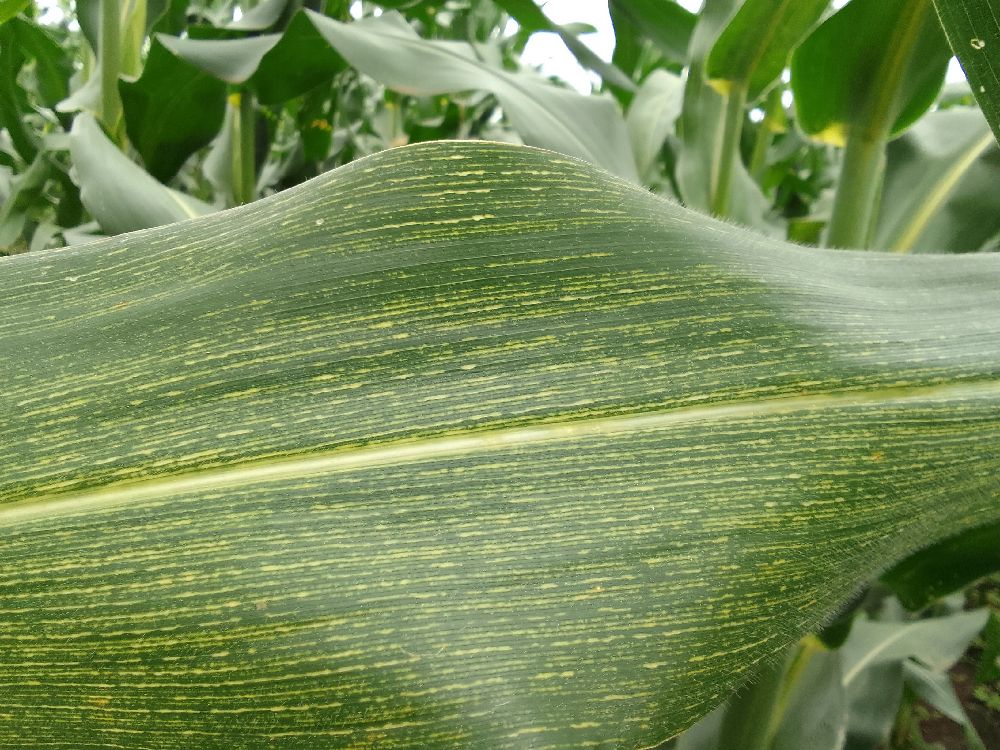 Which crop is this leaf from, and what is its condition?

maize, maize streak virus
